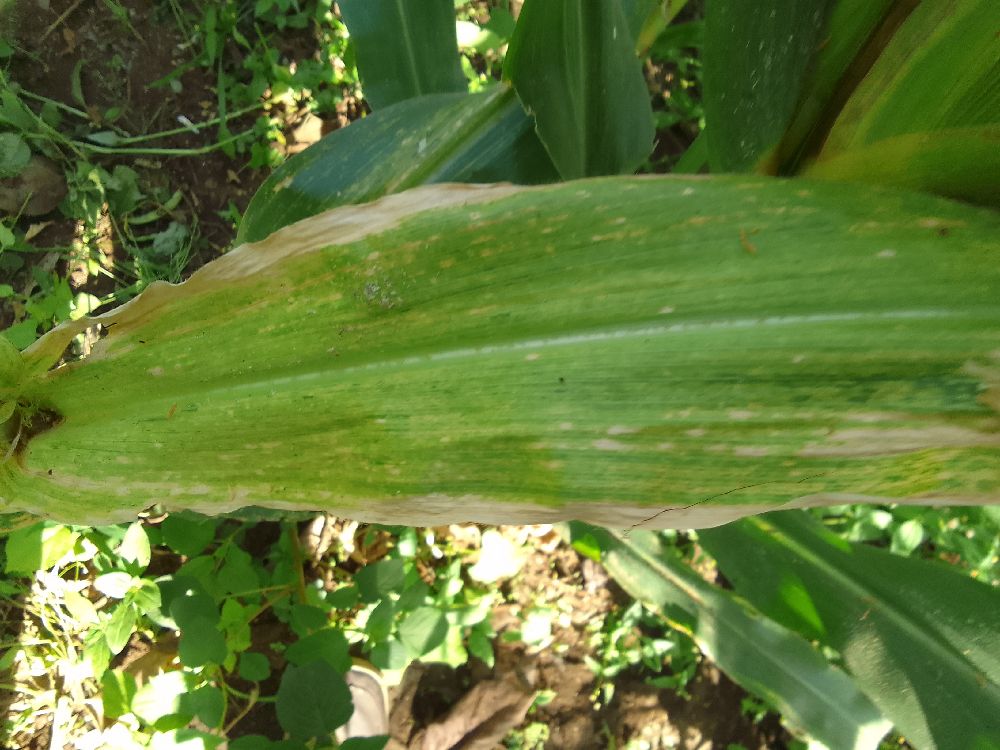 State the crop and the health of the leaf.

maize, maize lethal necrosis
